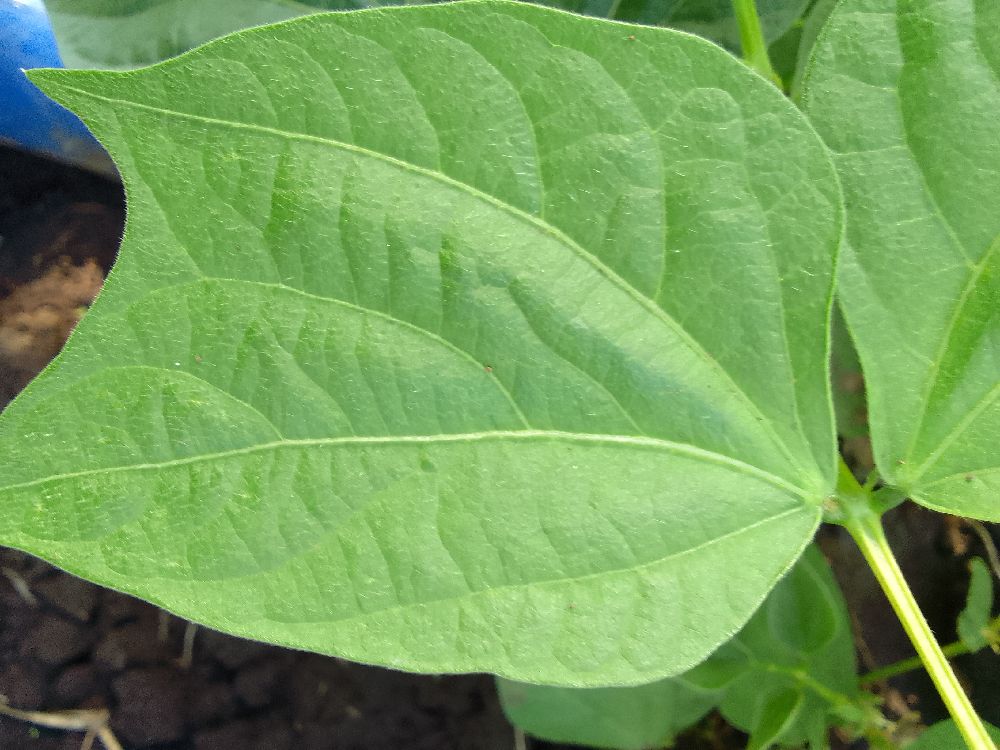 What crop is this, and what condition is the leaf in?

common bean, healthy
